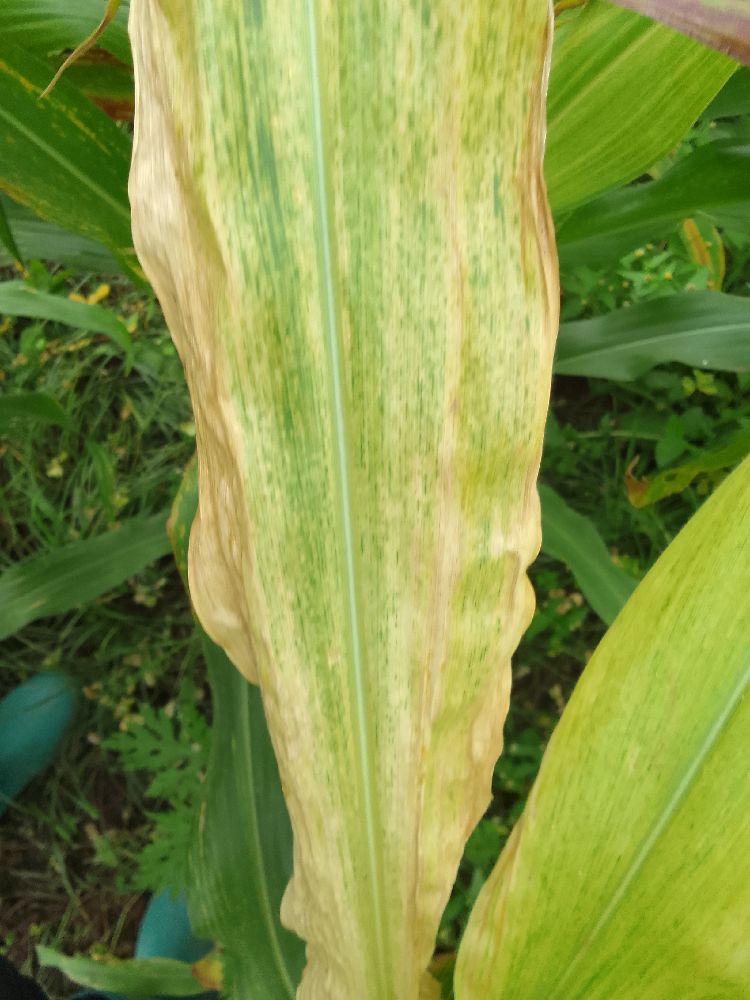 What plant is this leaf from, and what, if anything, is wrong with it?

maize, maize lethal necrosis
